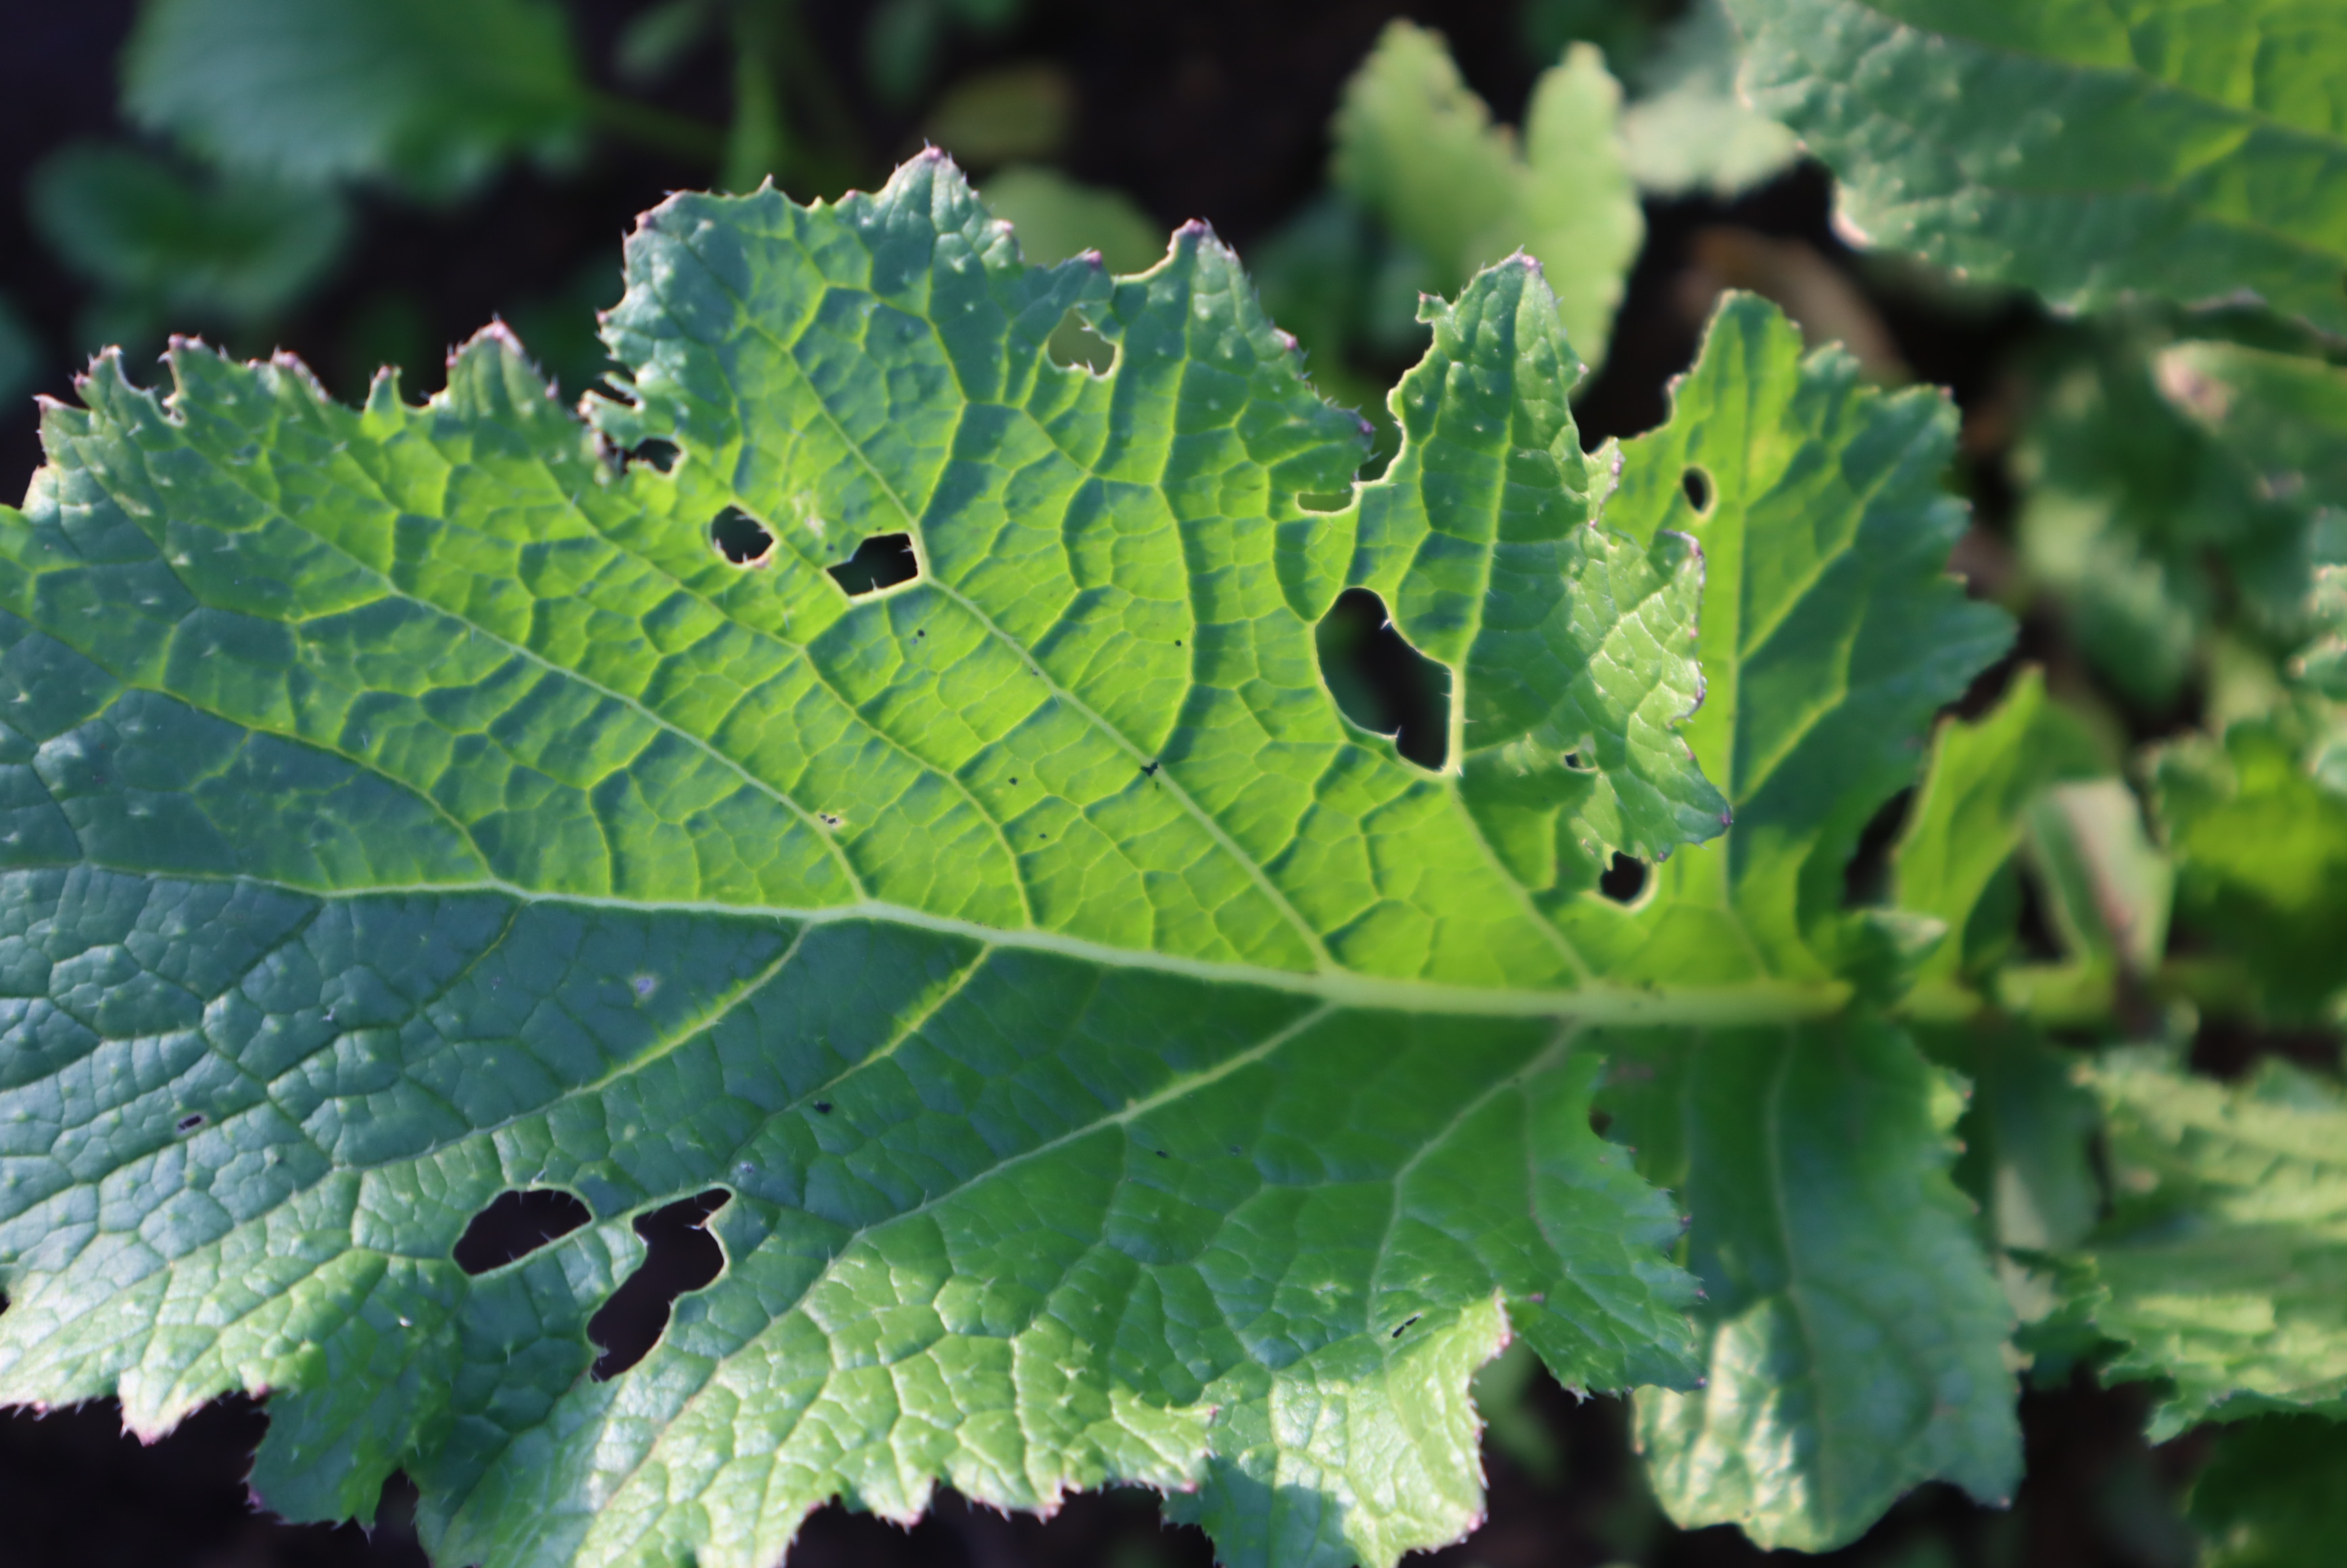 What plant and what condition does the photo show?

rapini, phytophagous
